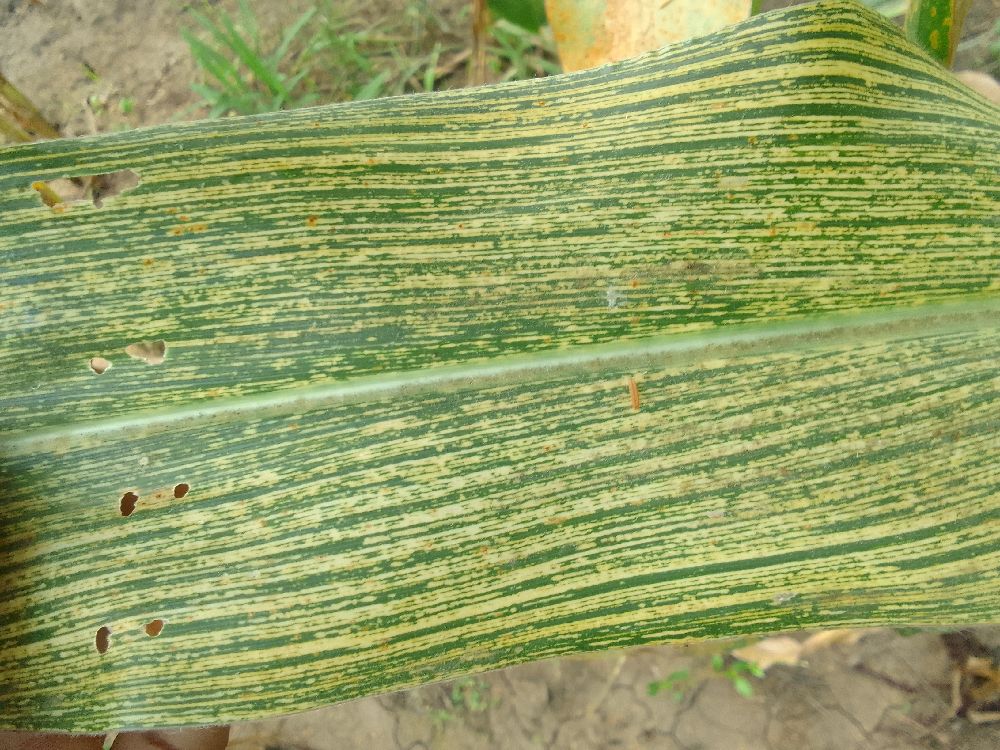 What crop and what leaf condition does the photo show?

maize, maize streak virus
